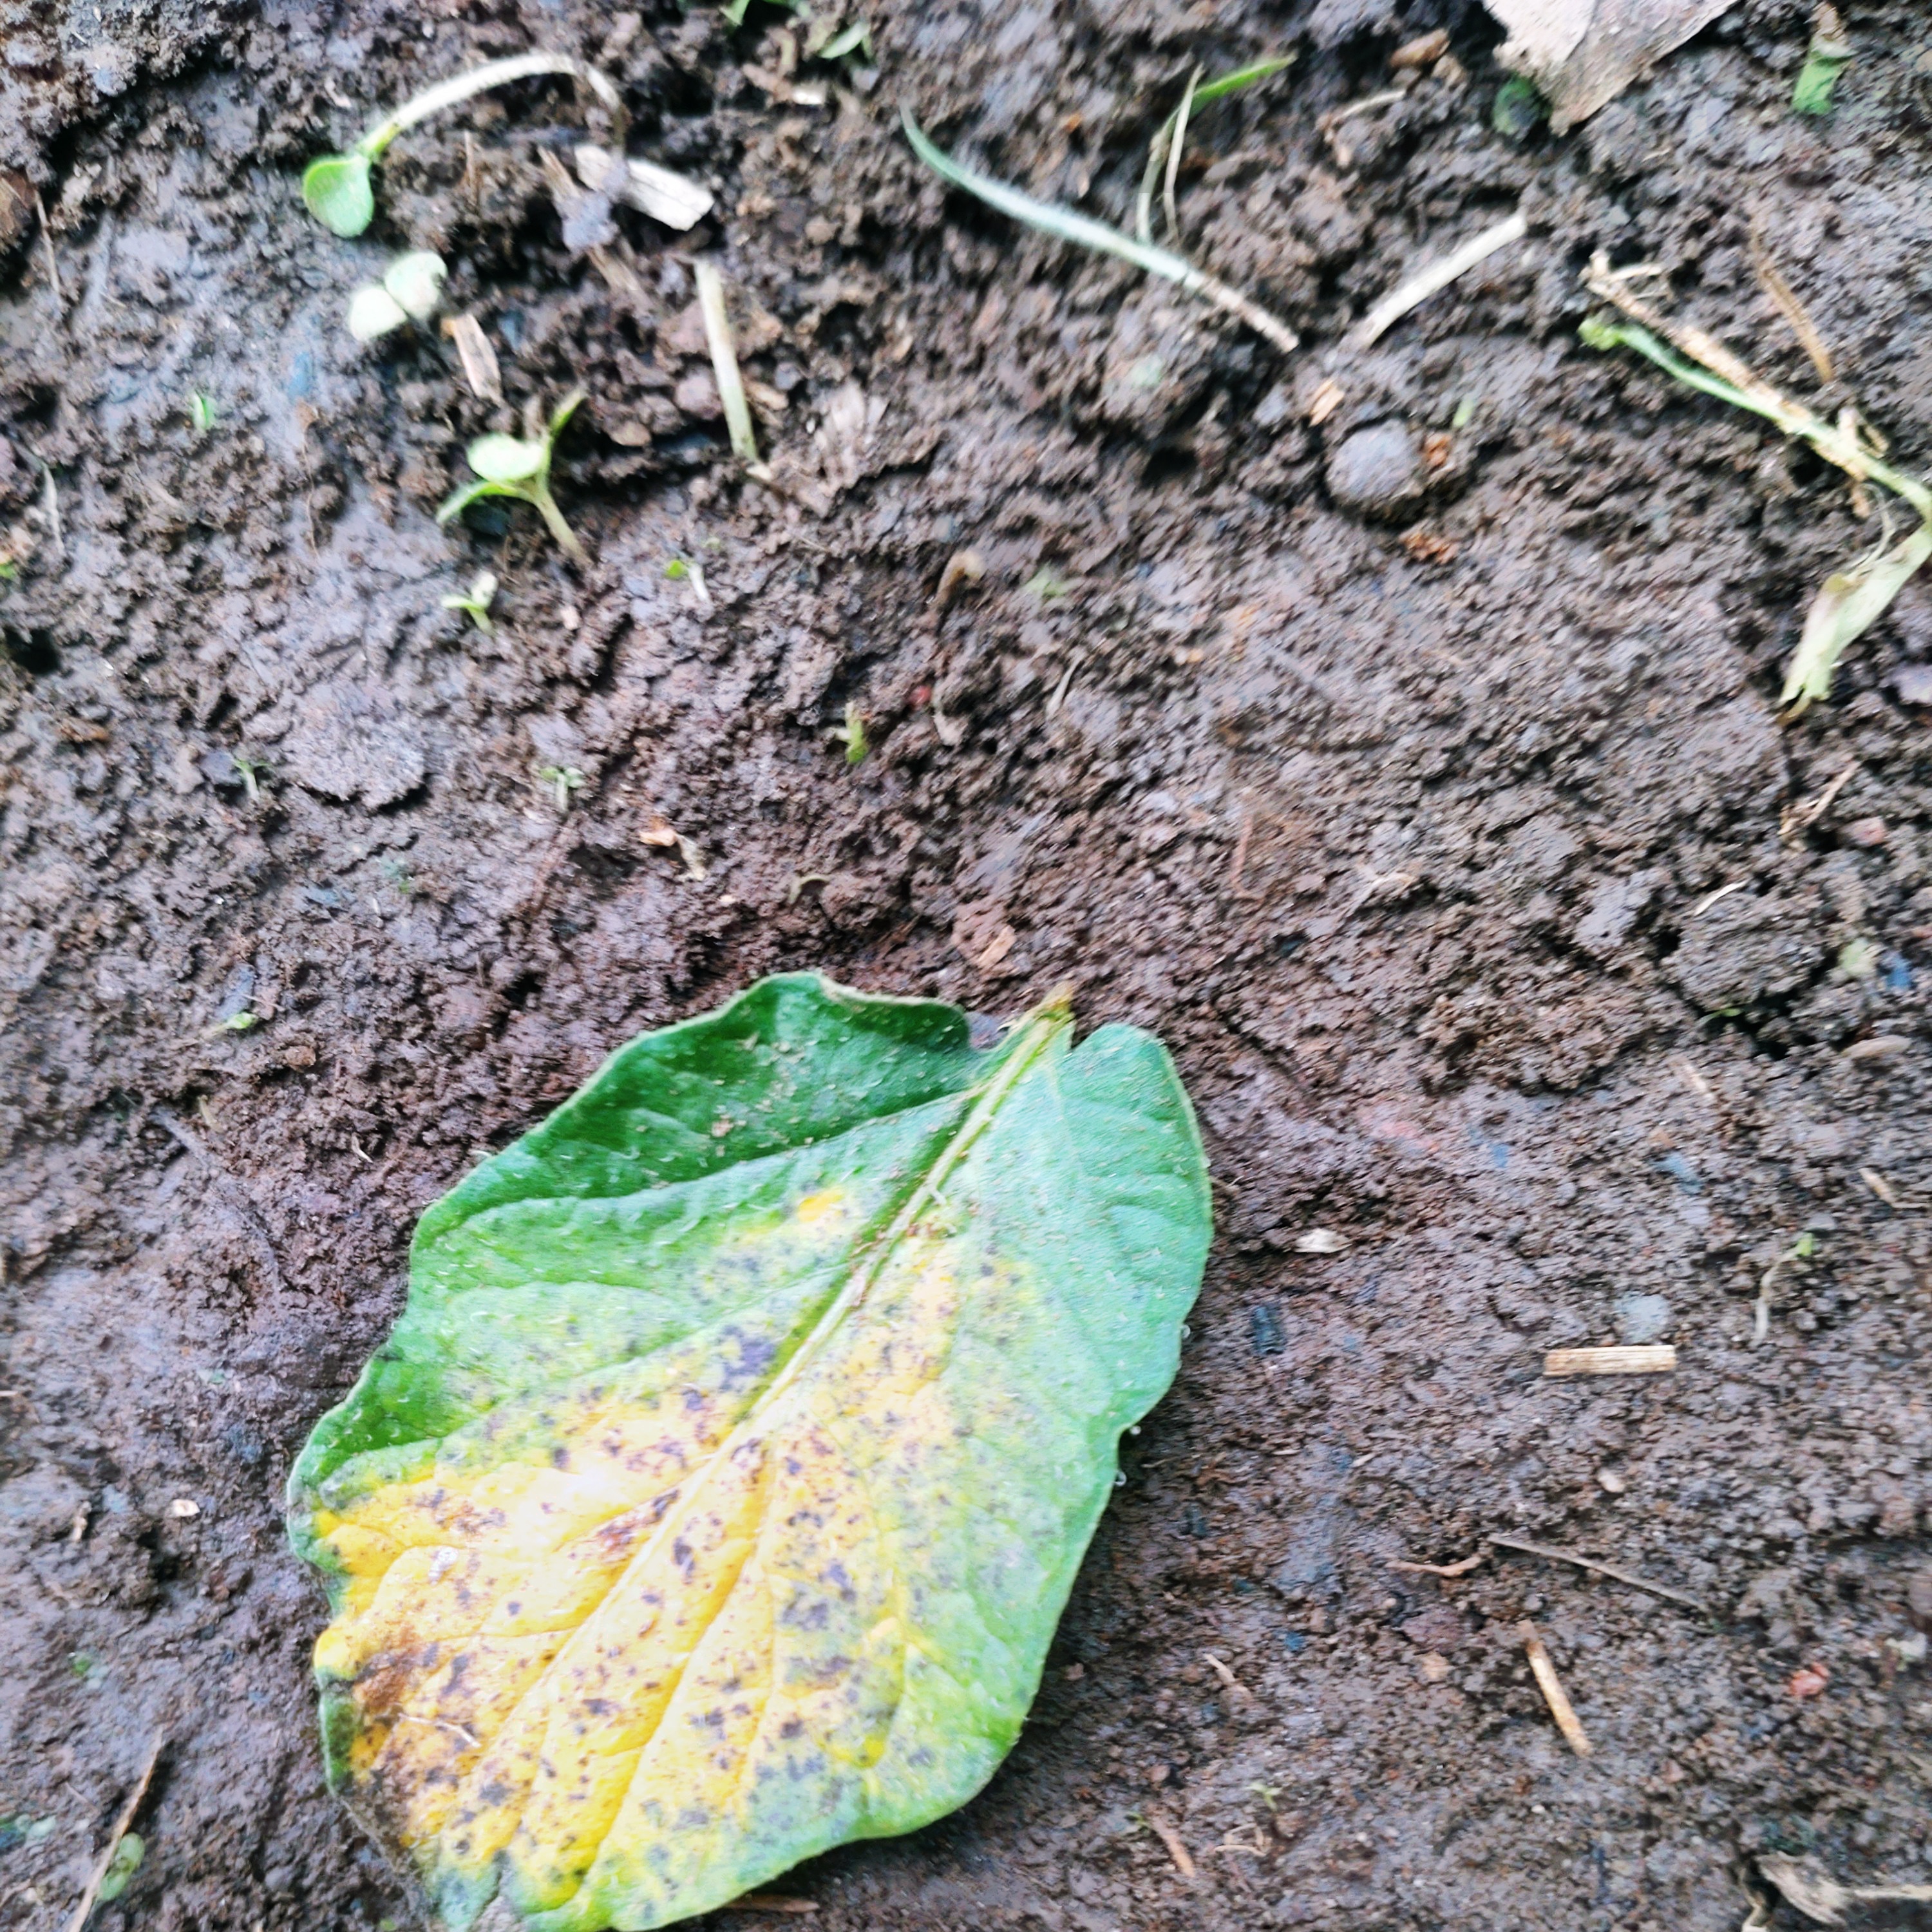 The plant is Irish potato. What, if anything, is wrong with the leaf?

late blight
